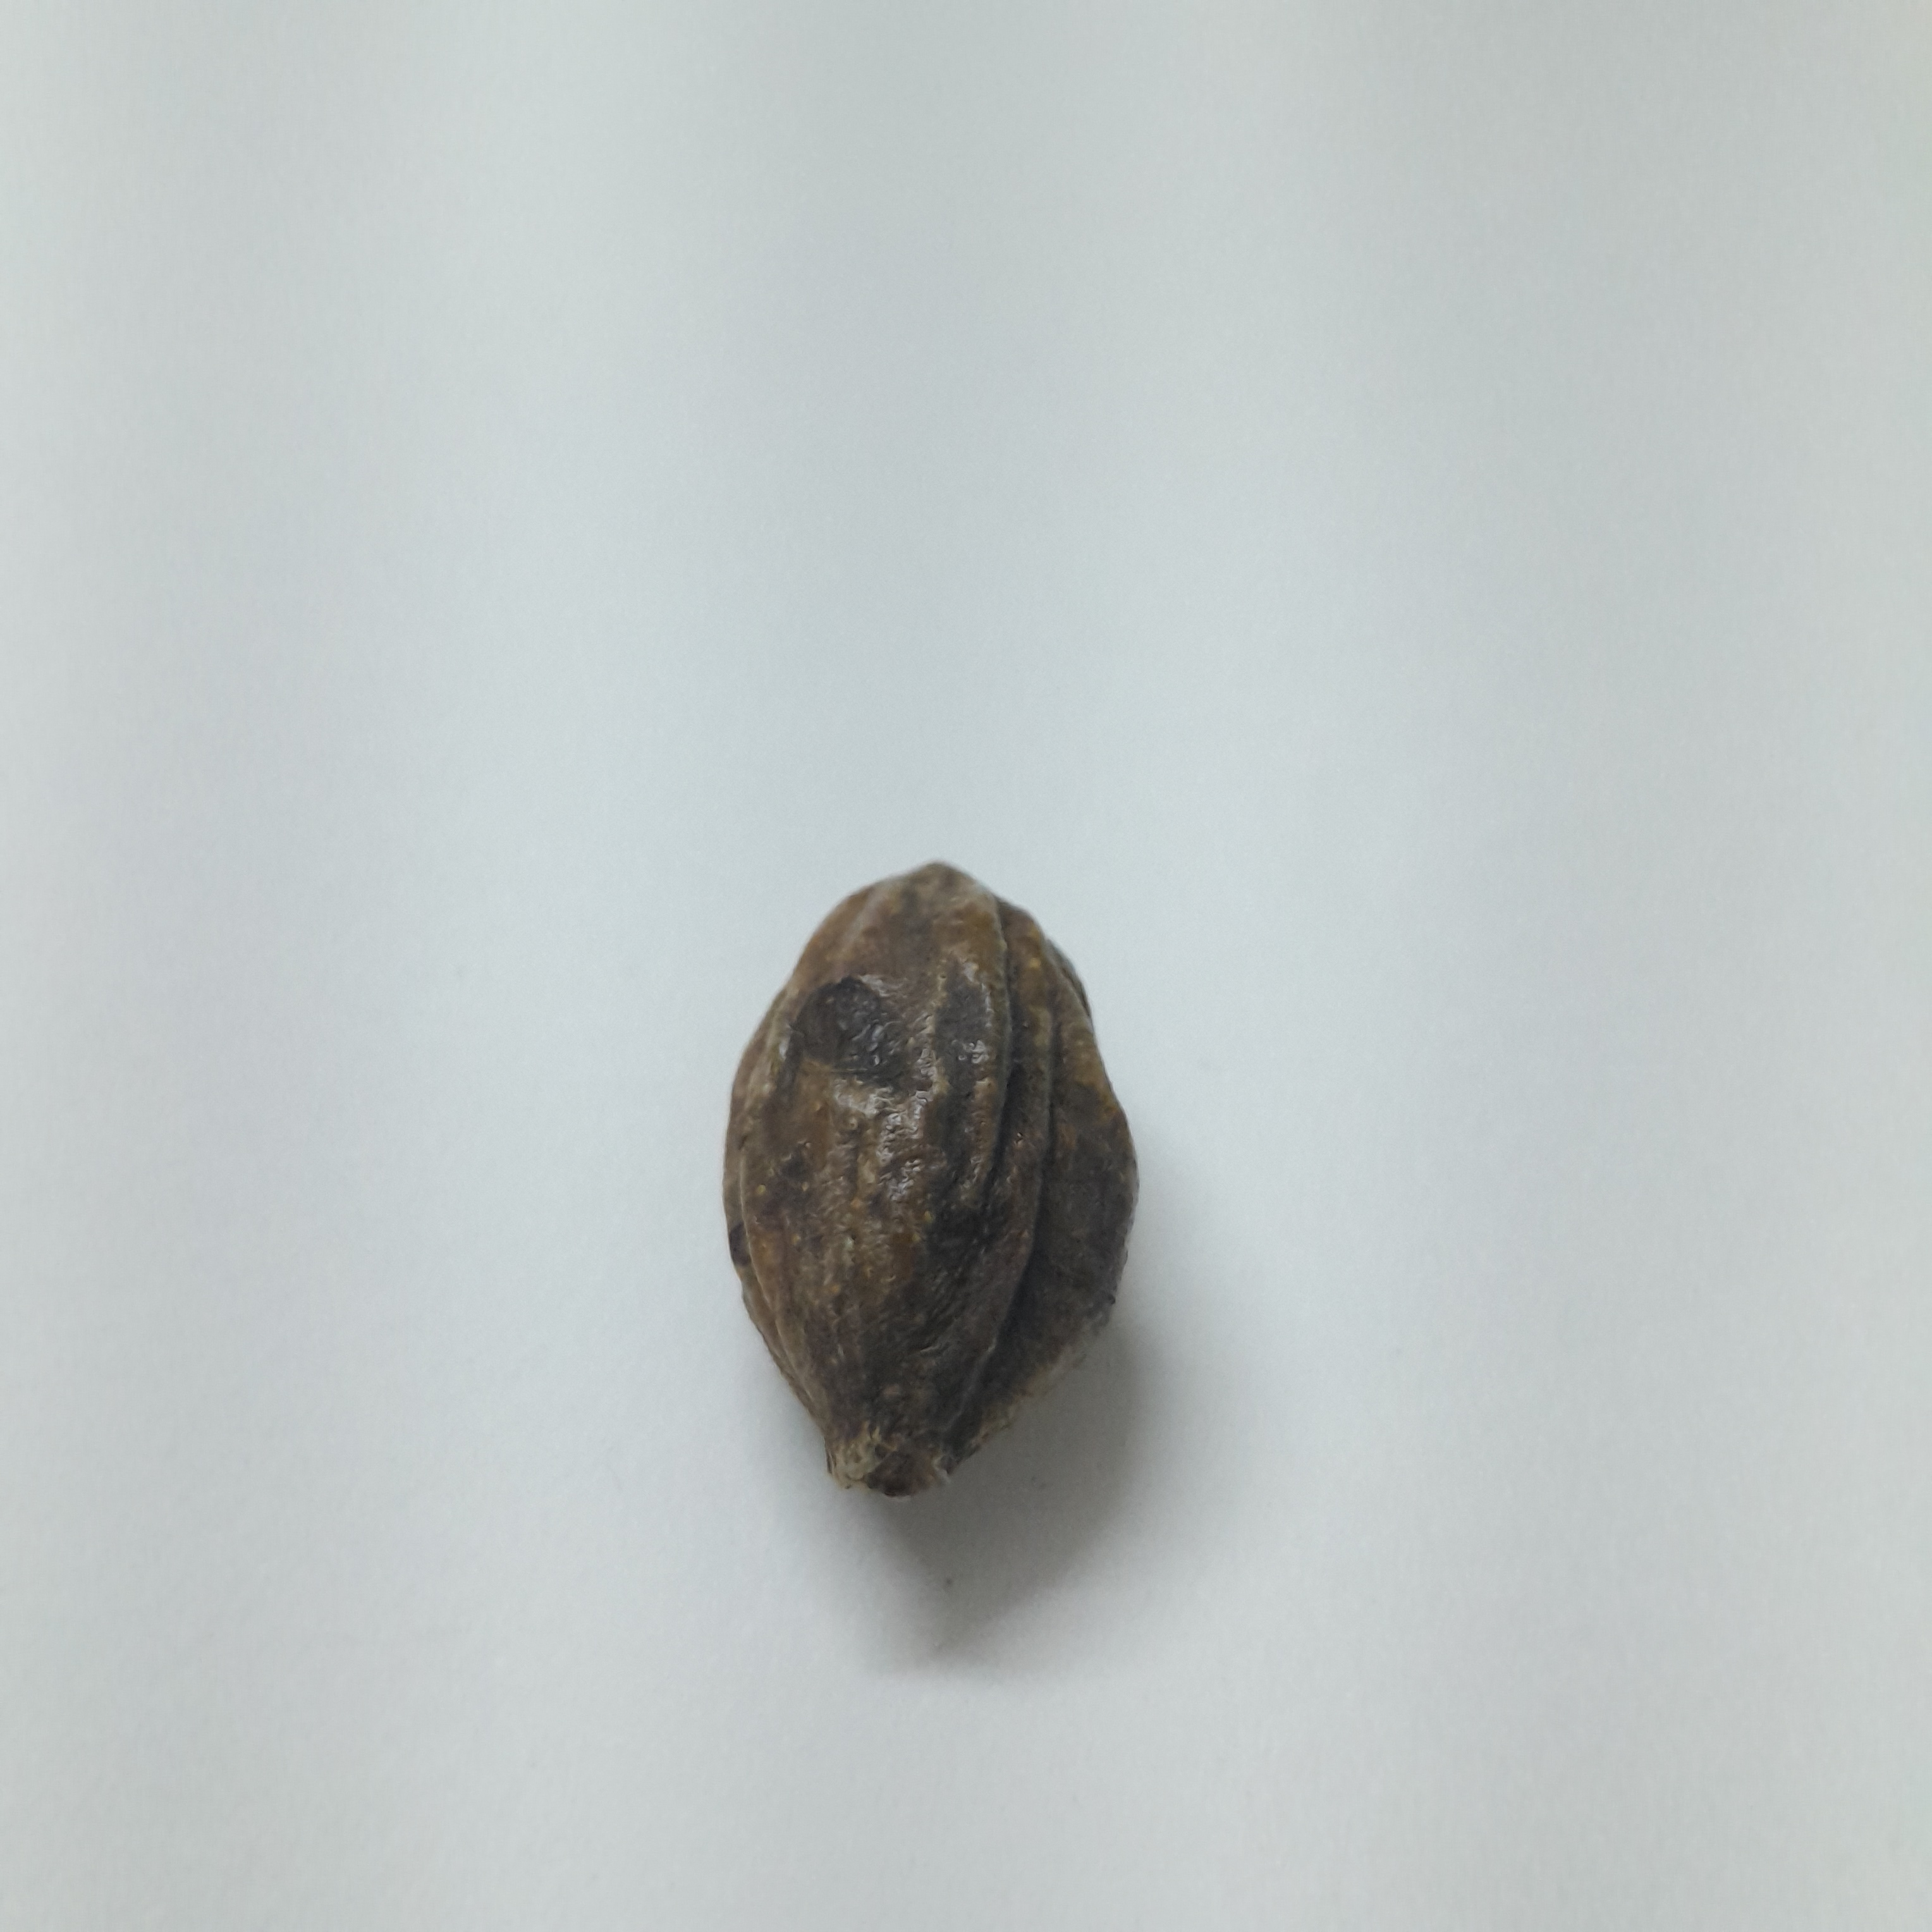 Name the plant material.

hirdaa
